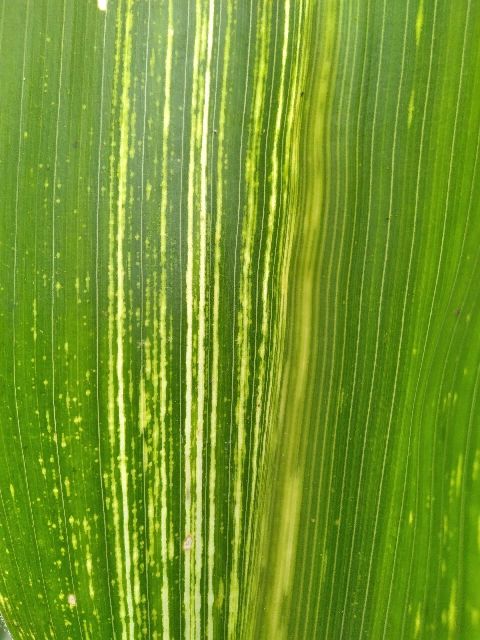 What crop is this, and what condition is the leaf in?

maize, maize streak virus
